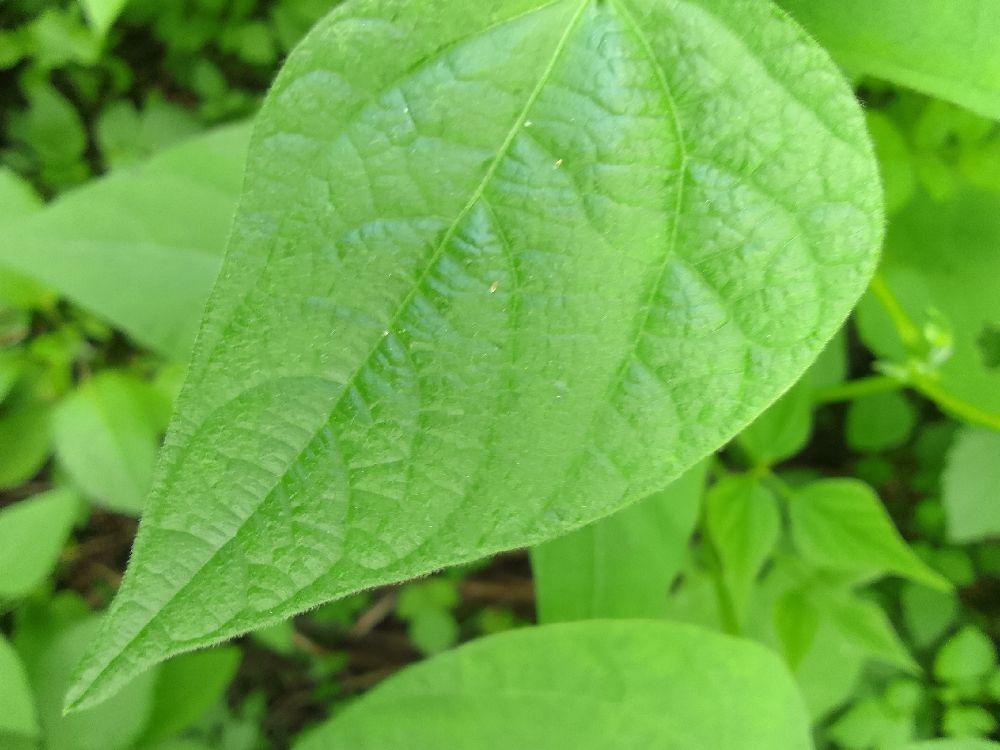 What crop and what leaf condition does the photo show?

common bean, healthy
